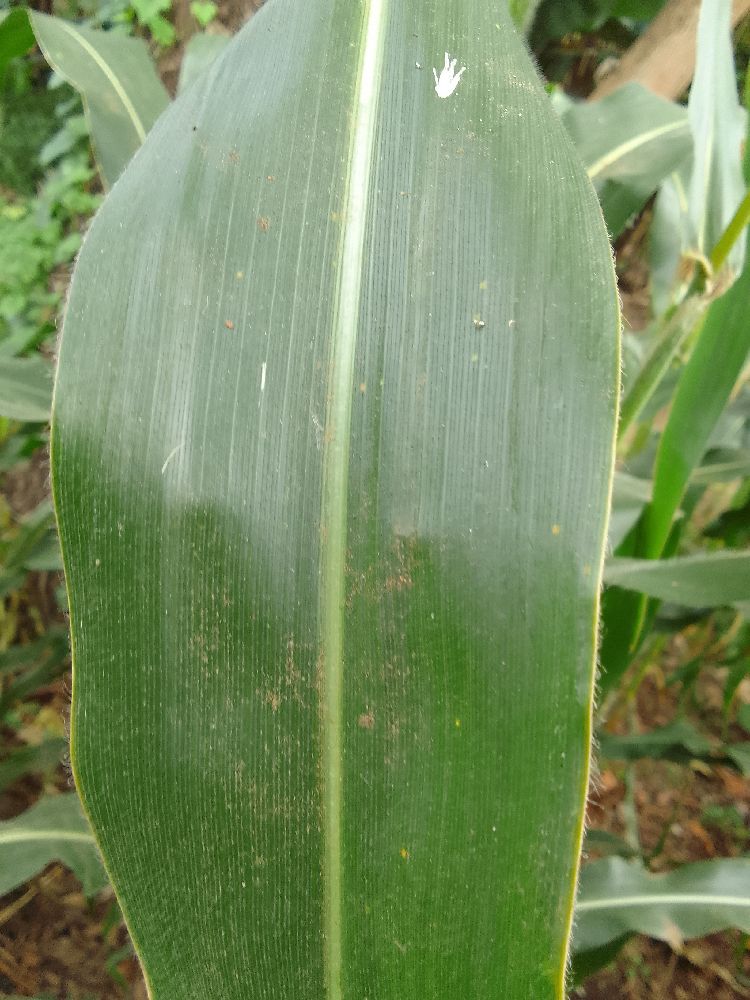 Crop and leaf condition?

maize, healthy
